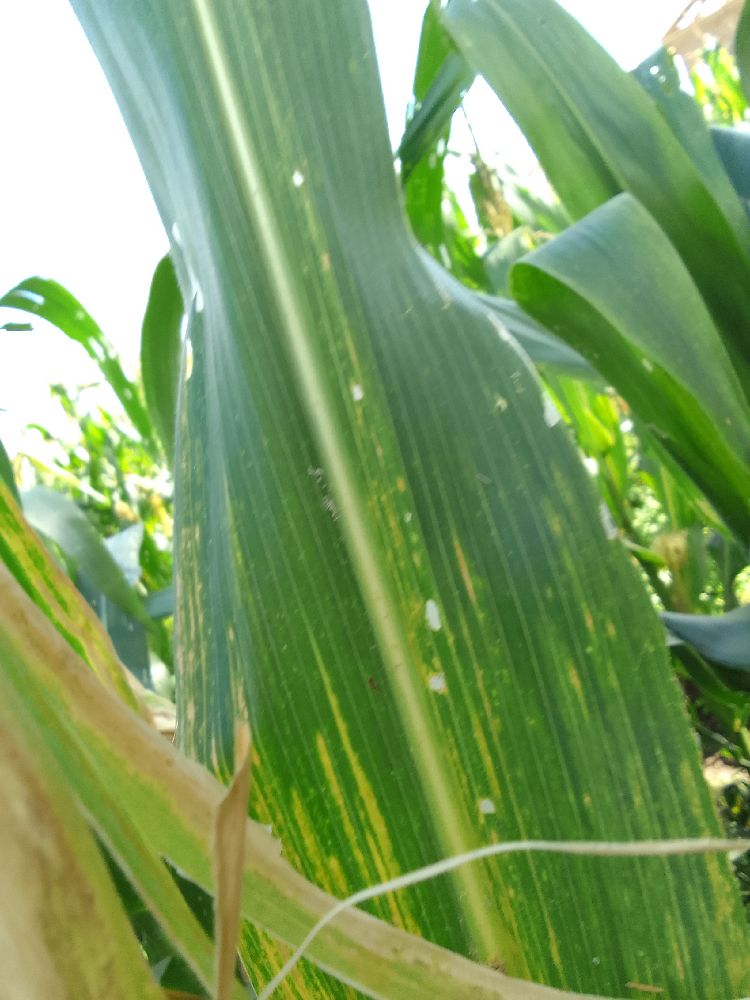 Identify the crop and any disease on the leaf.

maize, maize lethal necrosis
